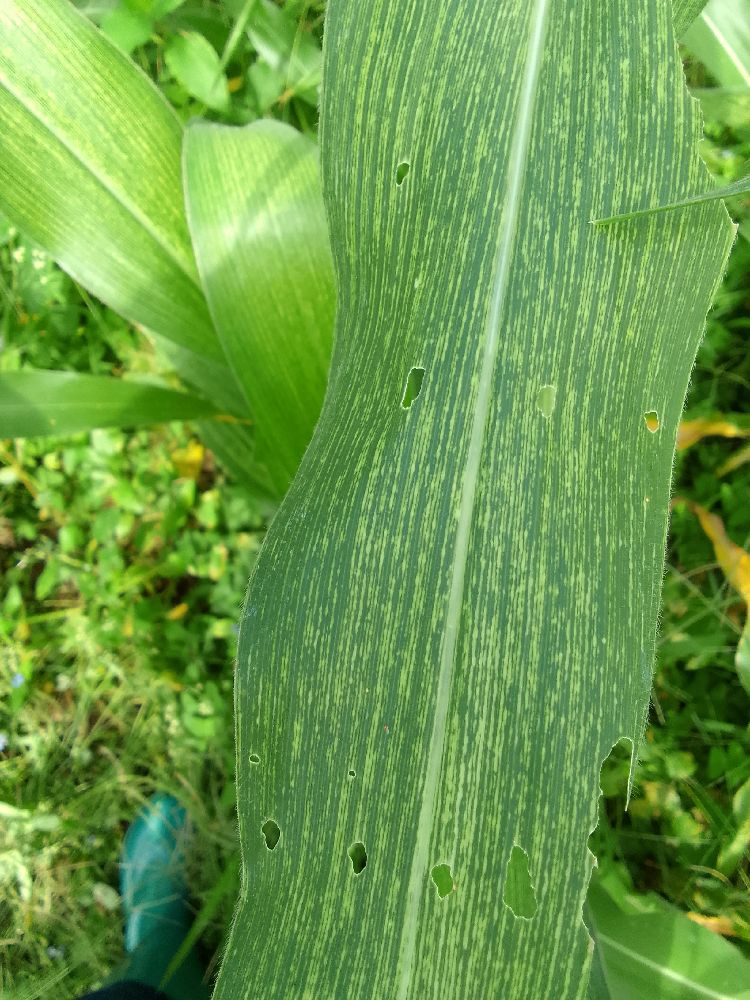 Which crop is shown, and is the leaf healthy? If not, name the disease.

maize, maize streak virus
